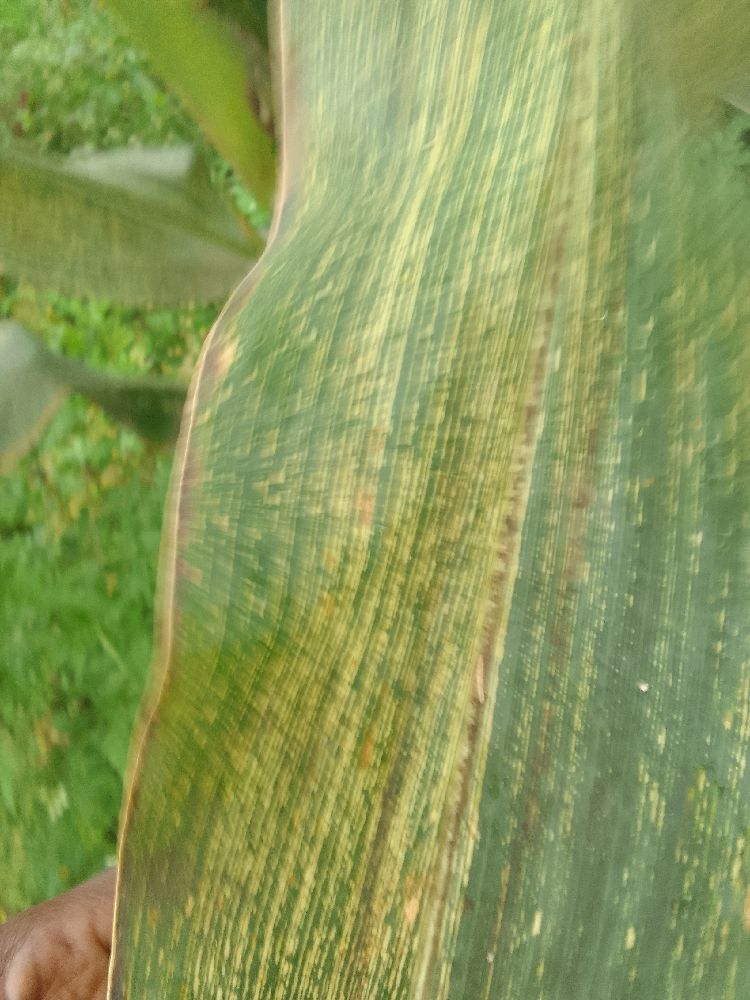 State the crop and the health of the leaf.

maize, maize streak virus
